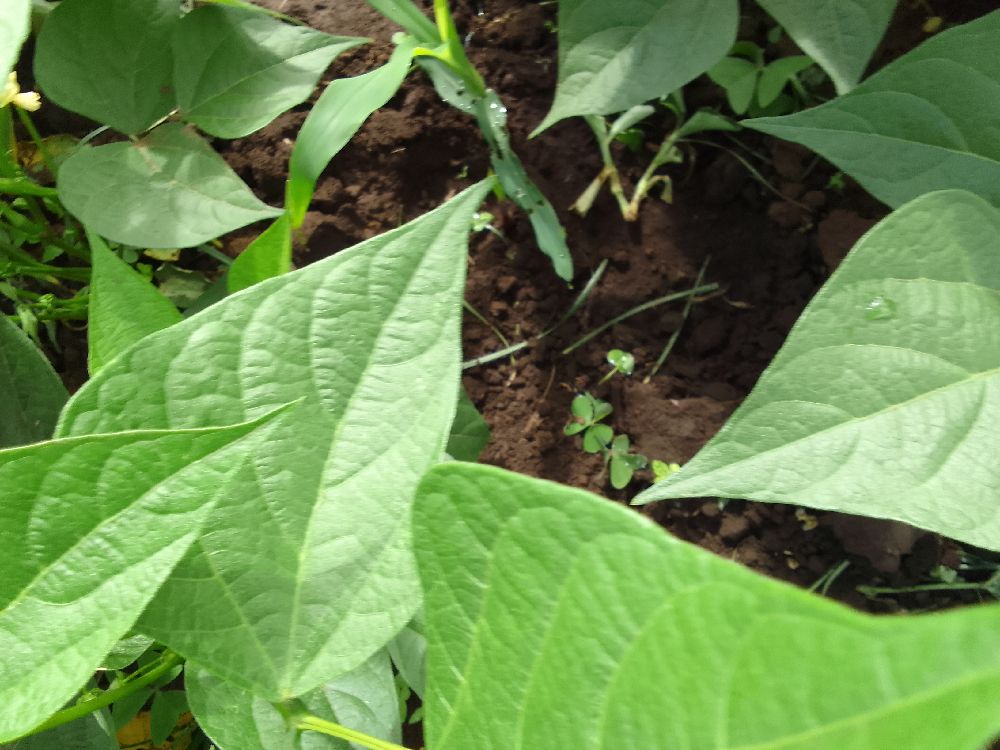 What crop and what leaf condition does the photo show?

common bean, healthy
